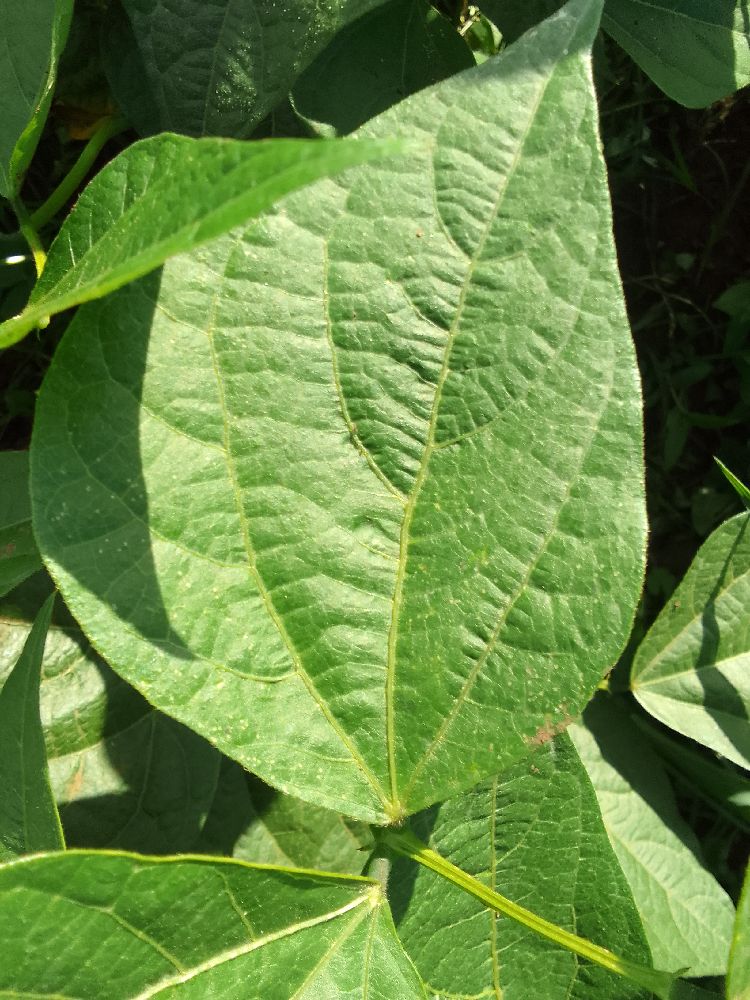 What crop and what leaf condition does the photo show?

common bean, healthy
